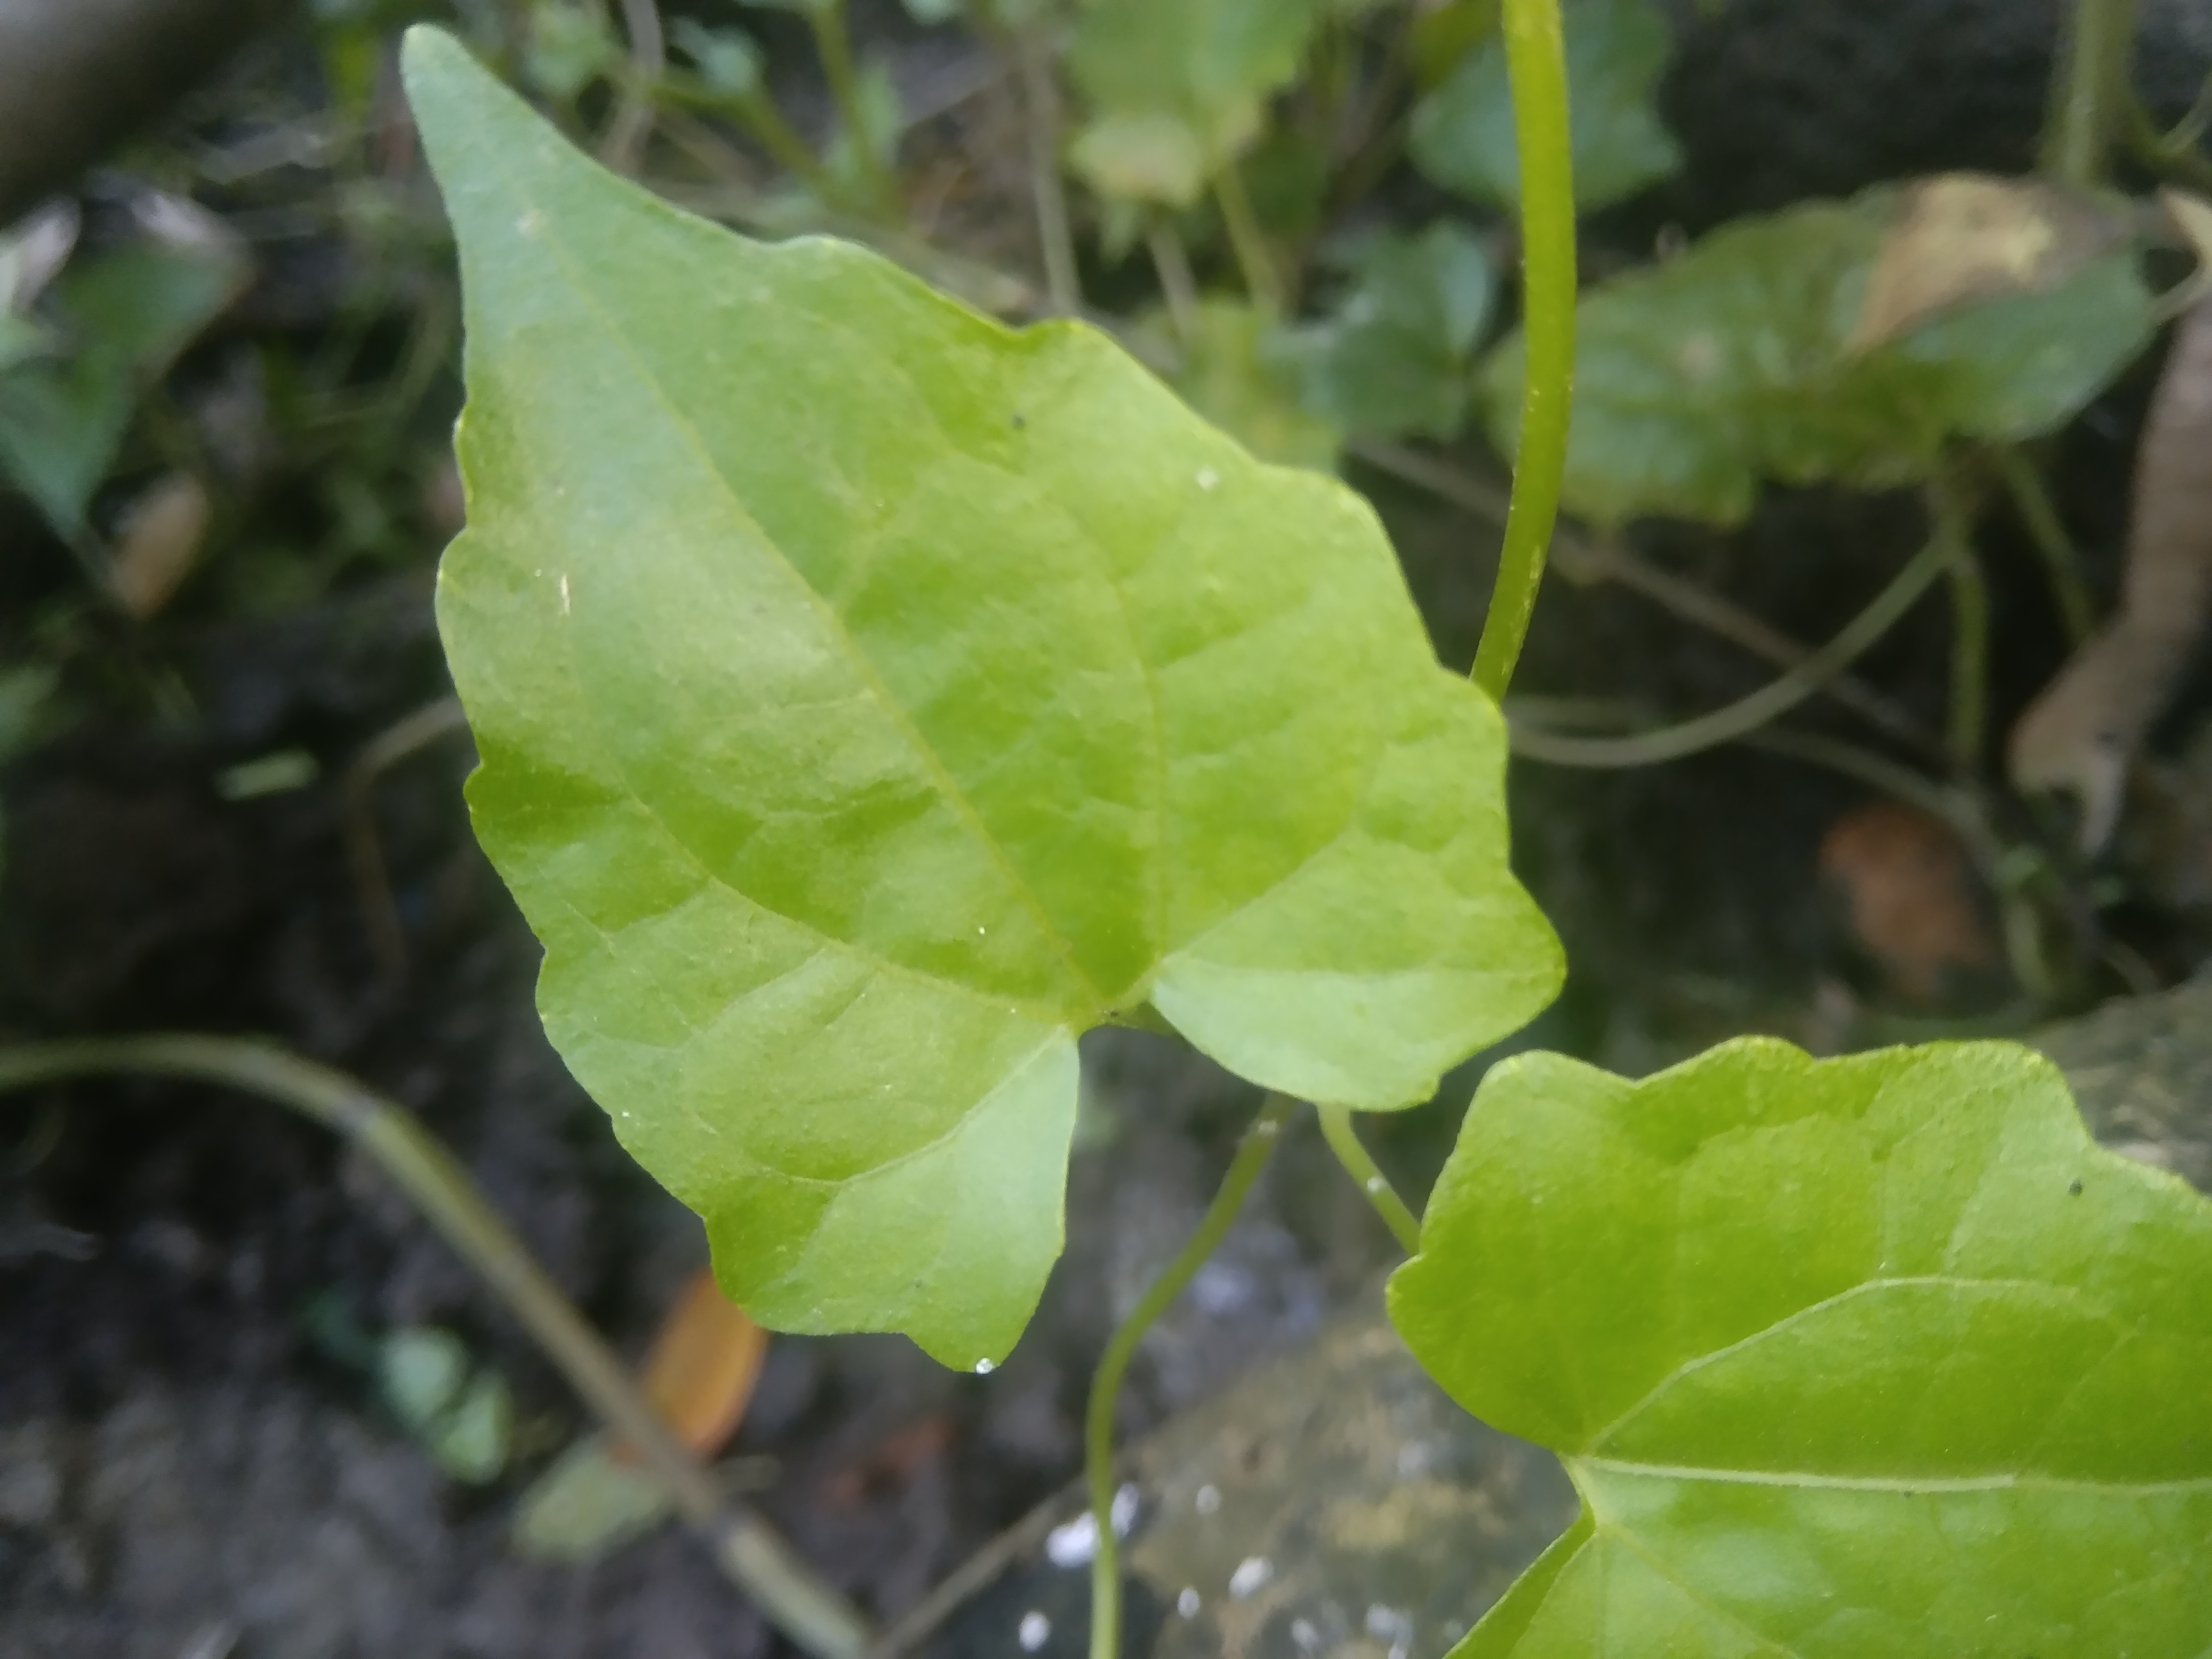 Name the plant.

bitter vine
